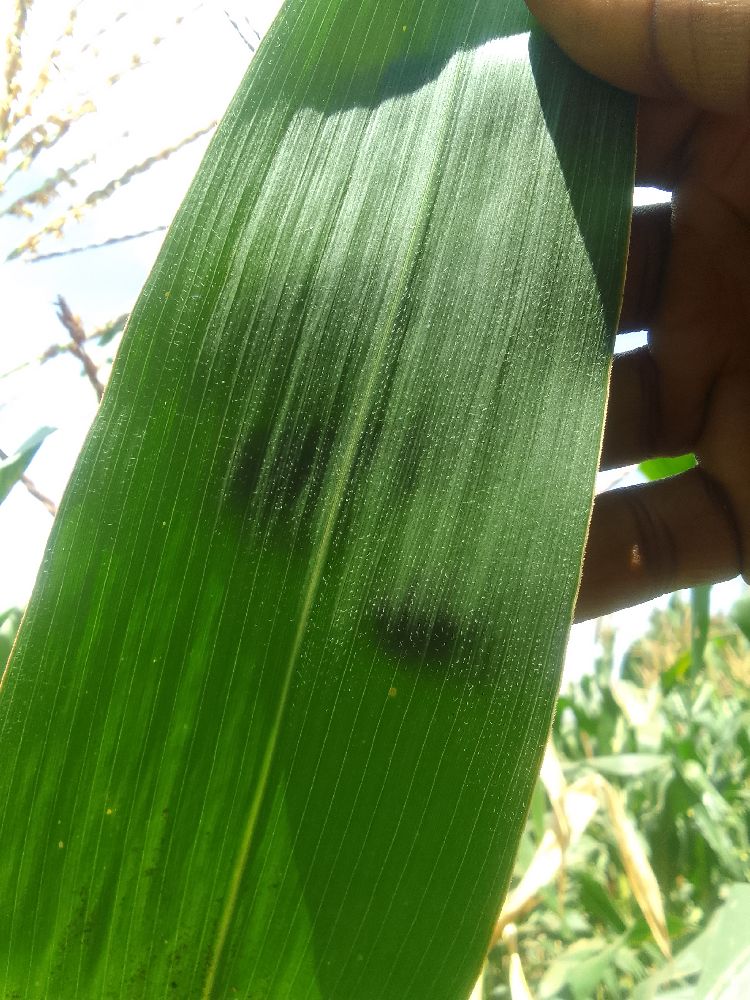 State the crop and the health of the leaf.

maize, healthy
